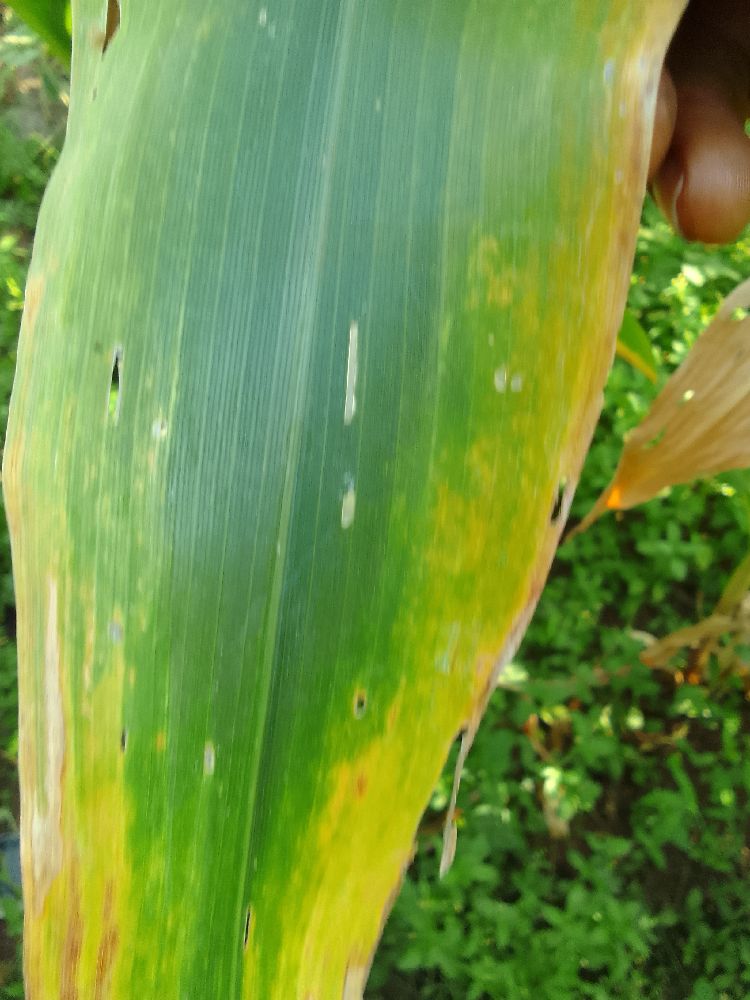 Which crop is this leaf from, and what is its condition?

maize, maize lethal necrosis
